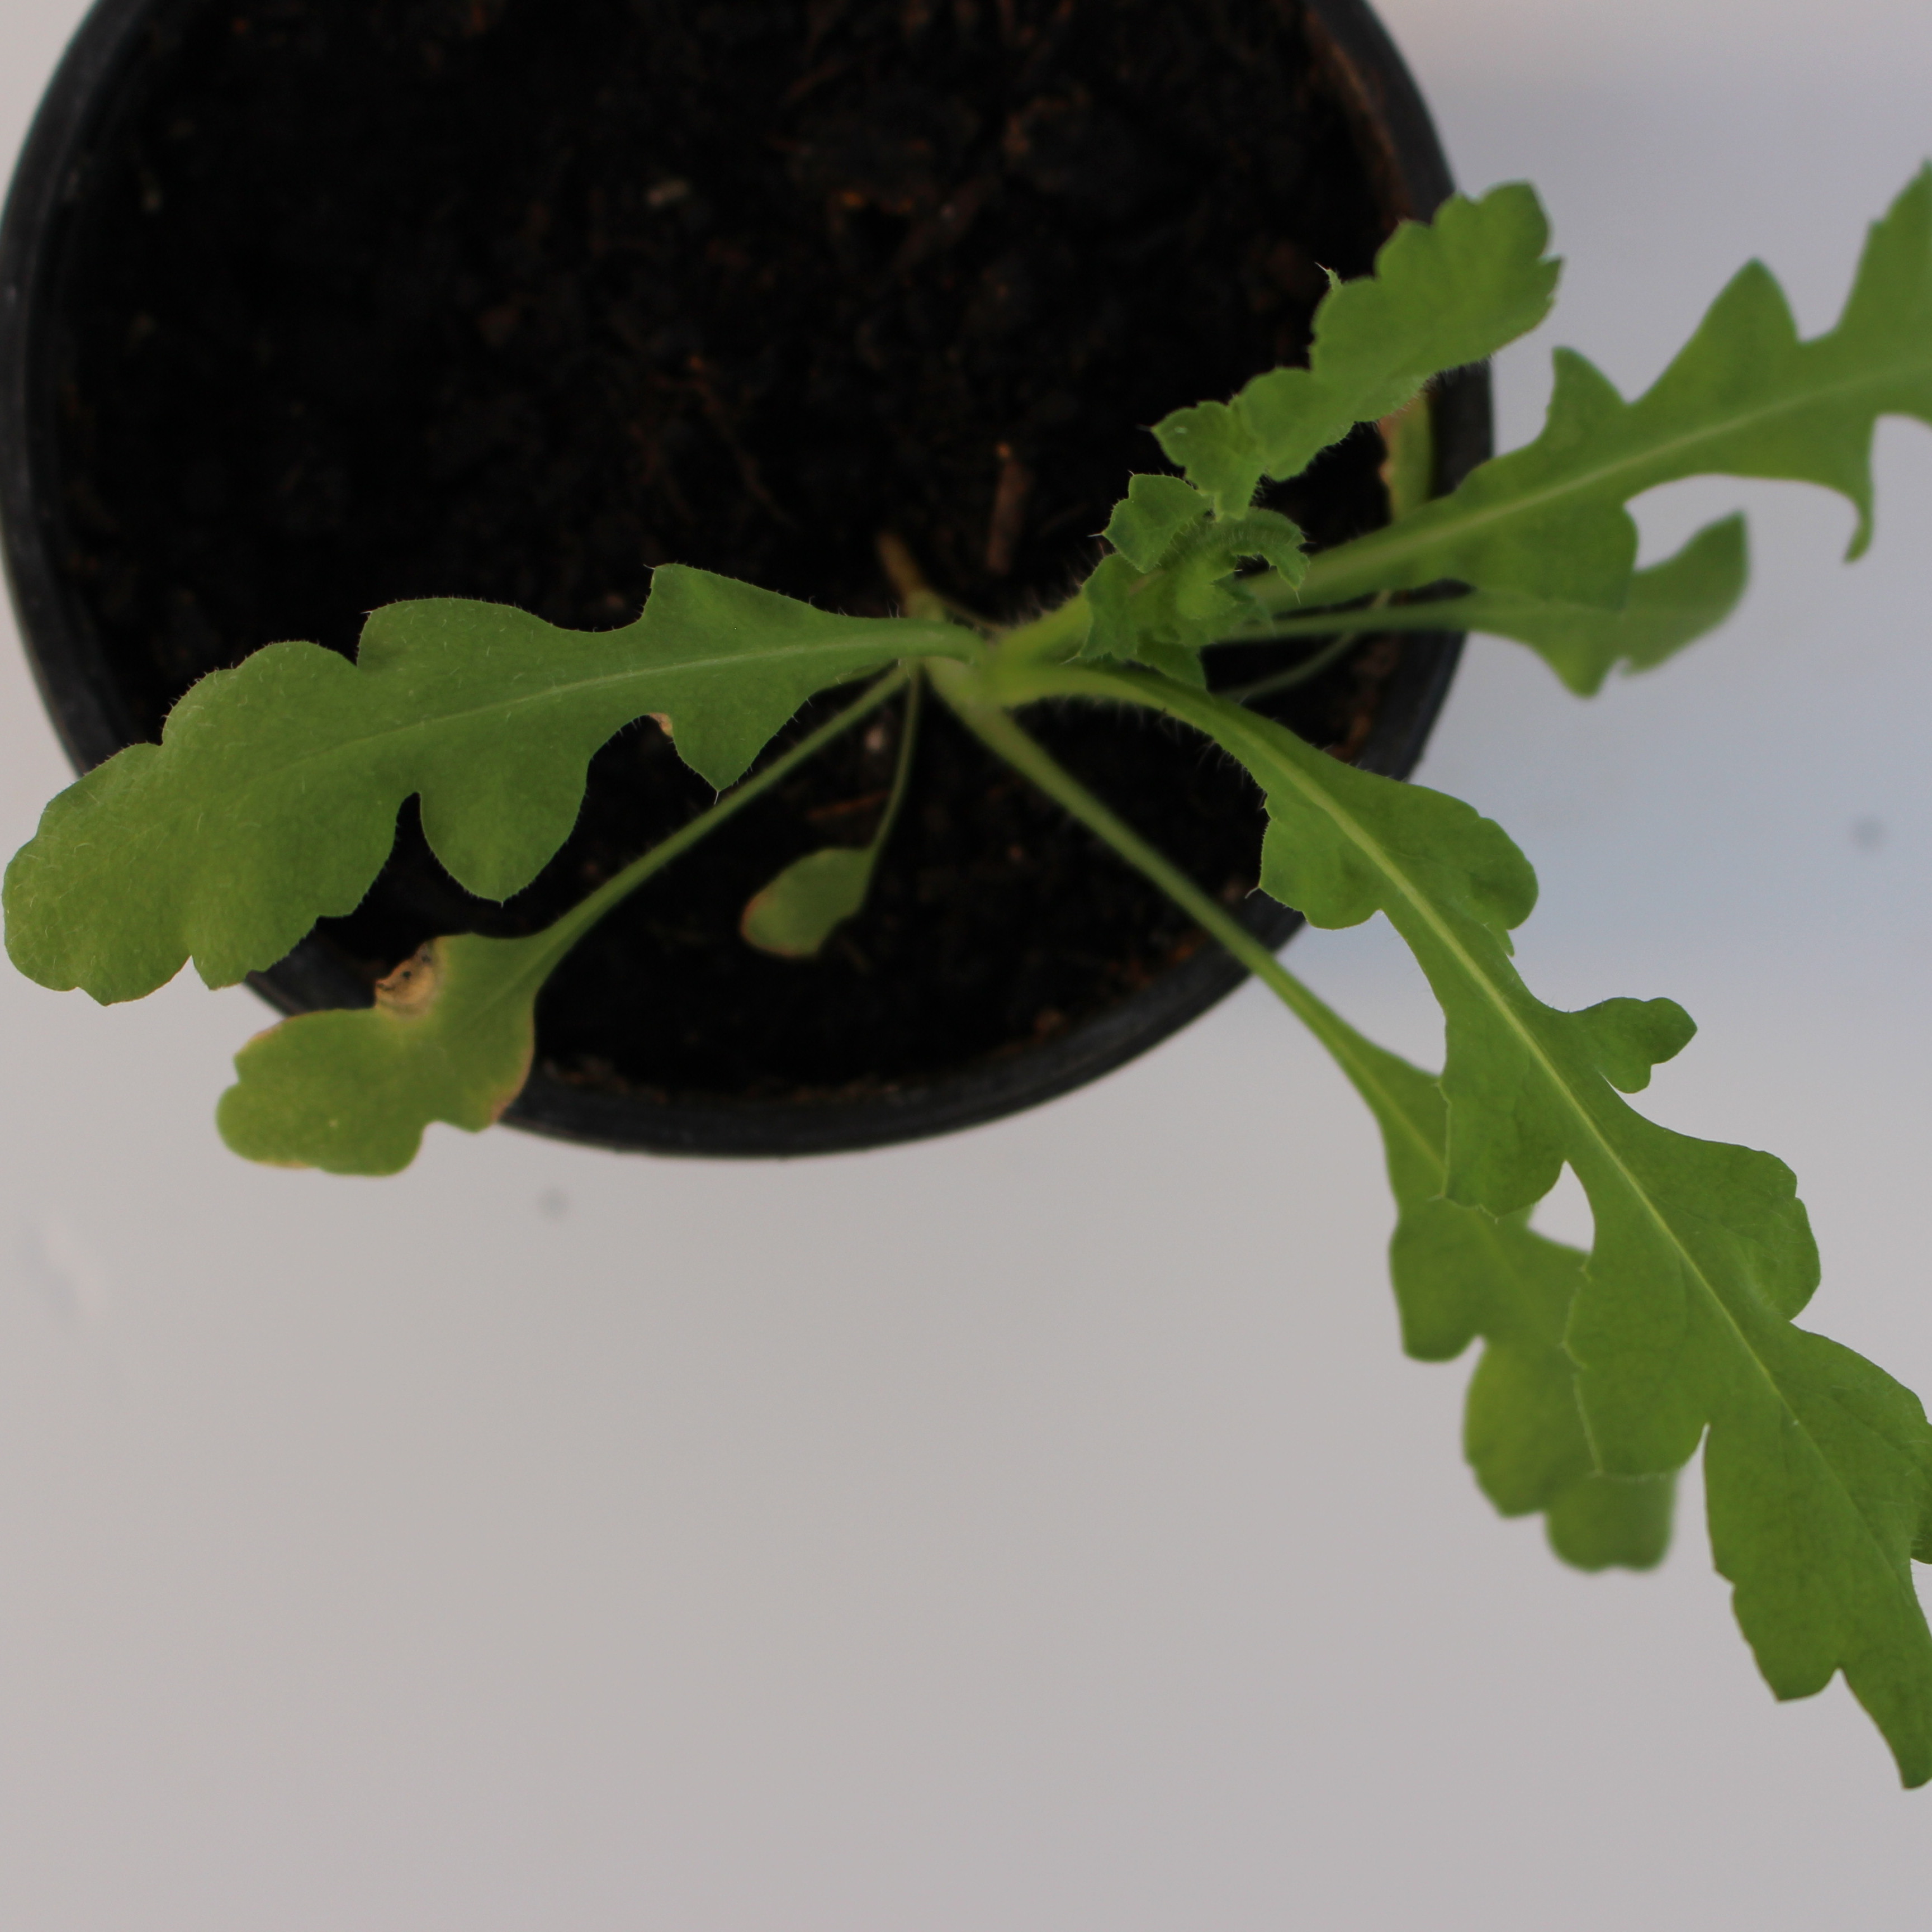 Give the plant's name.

Papaver rhoeas
